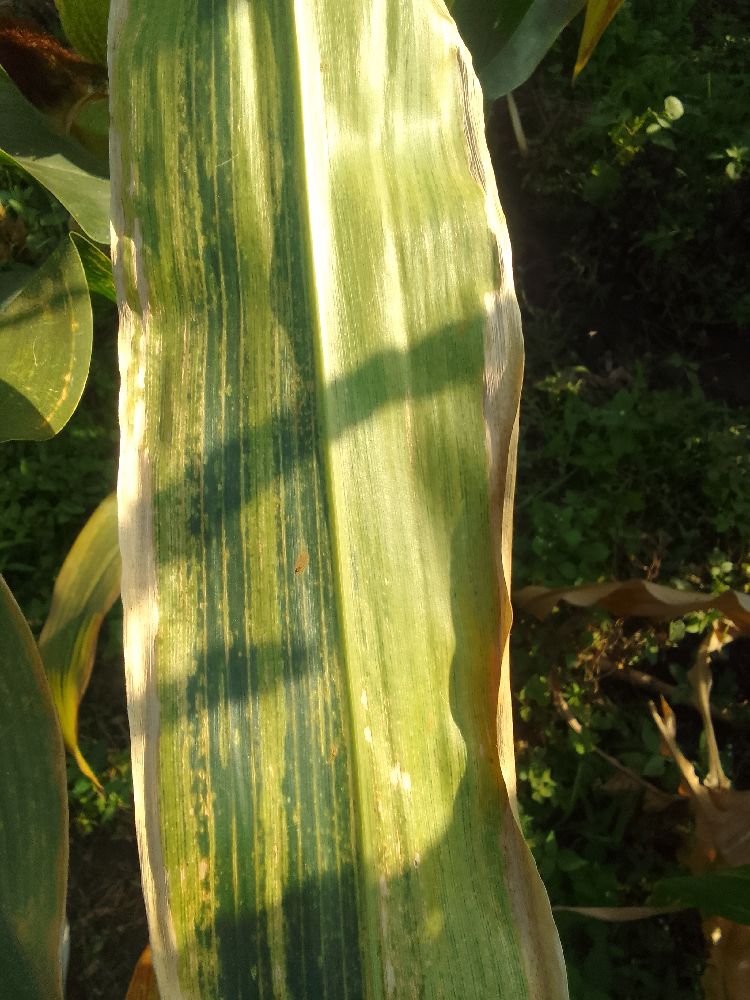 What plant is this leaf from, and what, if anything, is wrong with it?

maize, maize lethal necrosis
